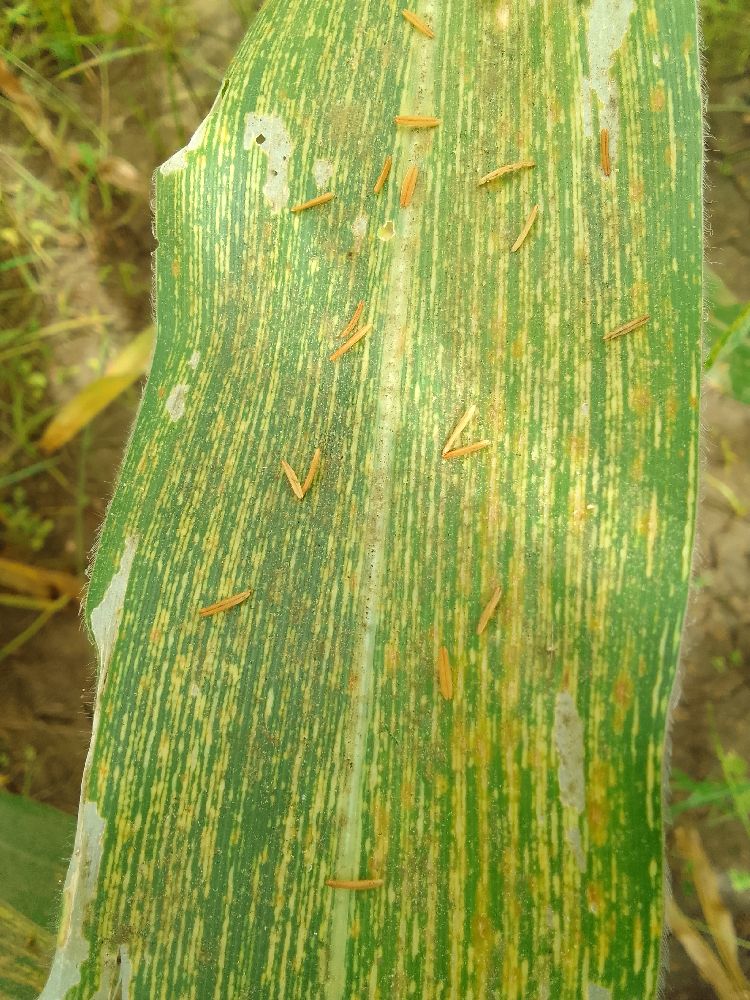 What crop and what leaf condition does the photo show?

maize, maize streak virus
